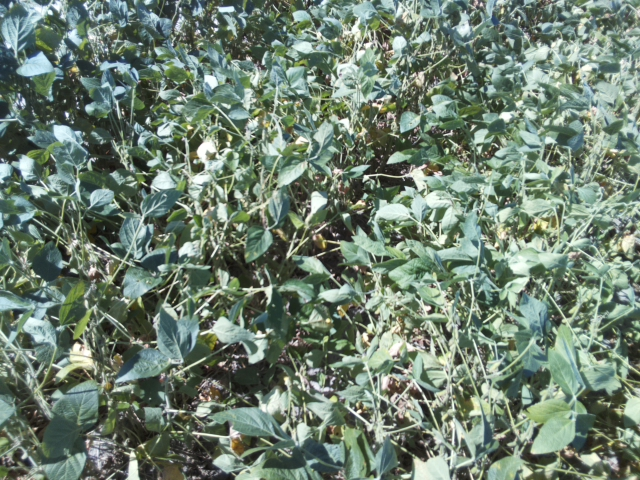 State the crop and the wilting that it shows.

soybean, moderate turgor loss in upper canopy
